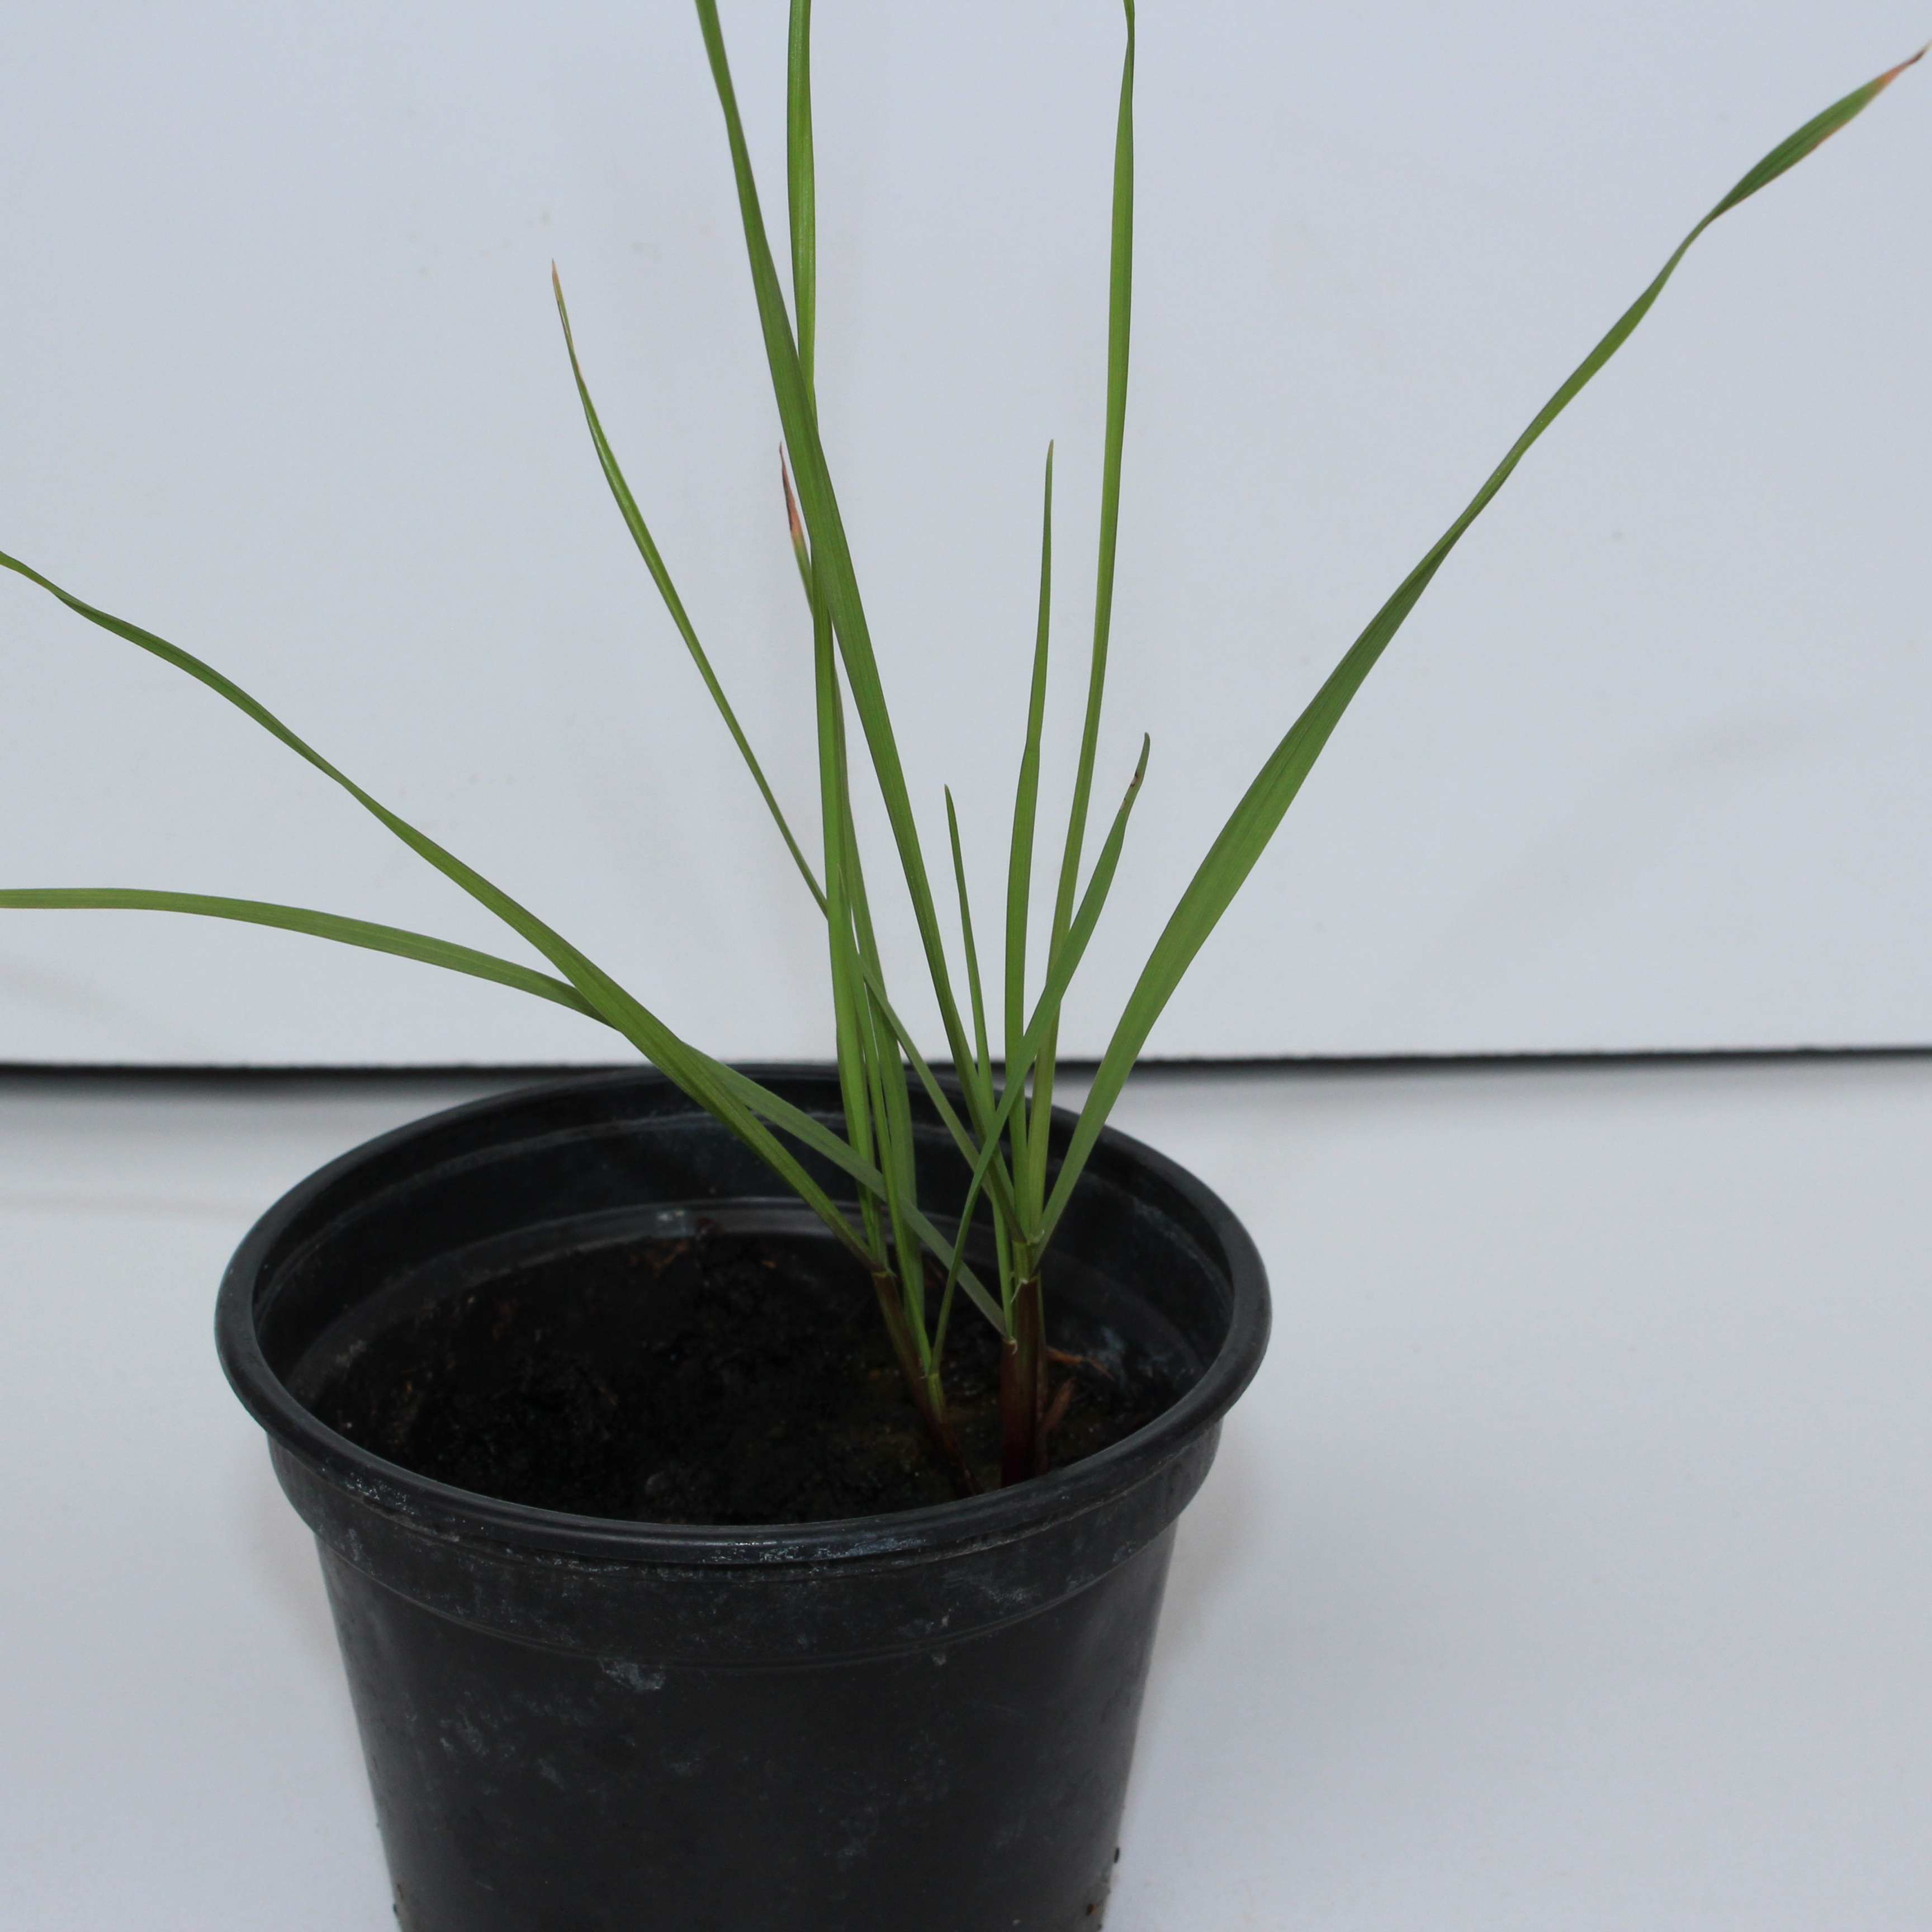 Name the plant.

Lolium multiflorum
